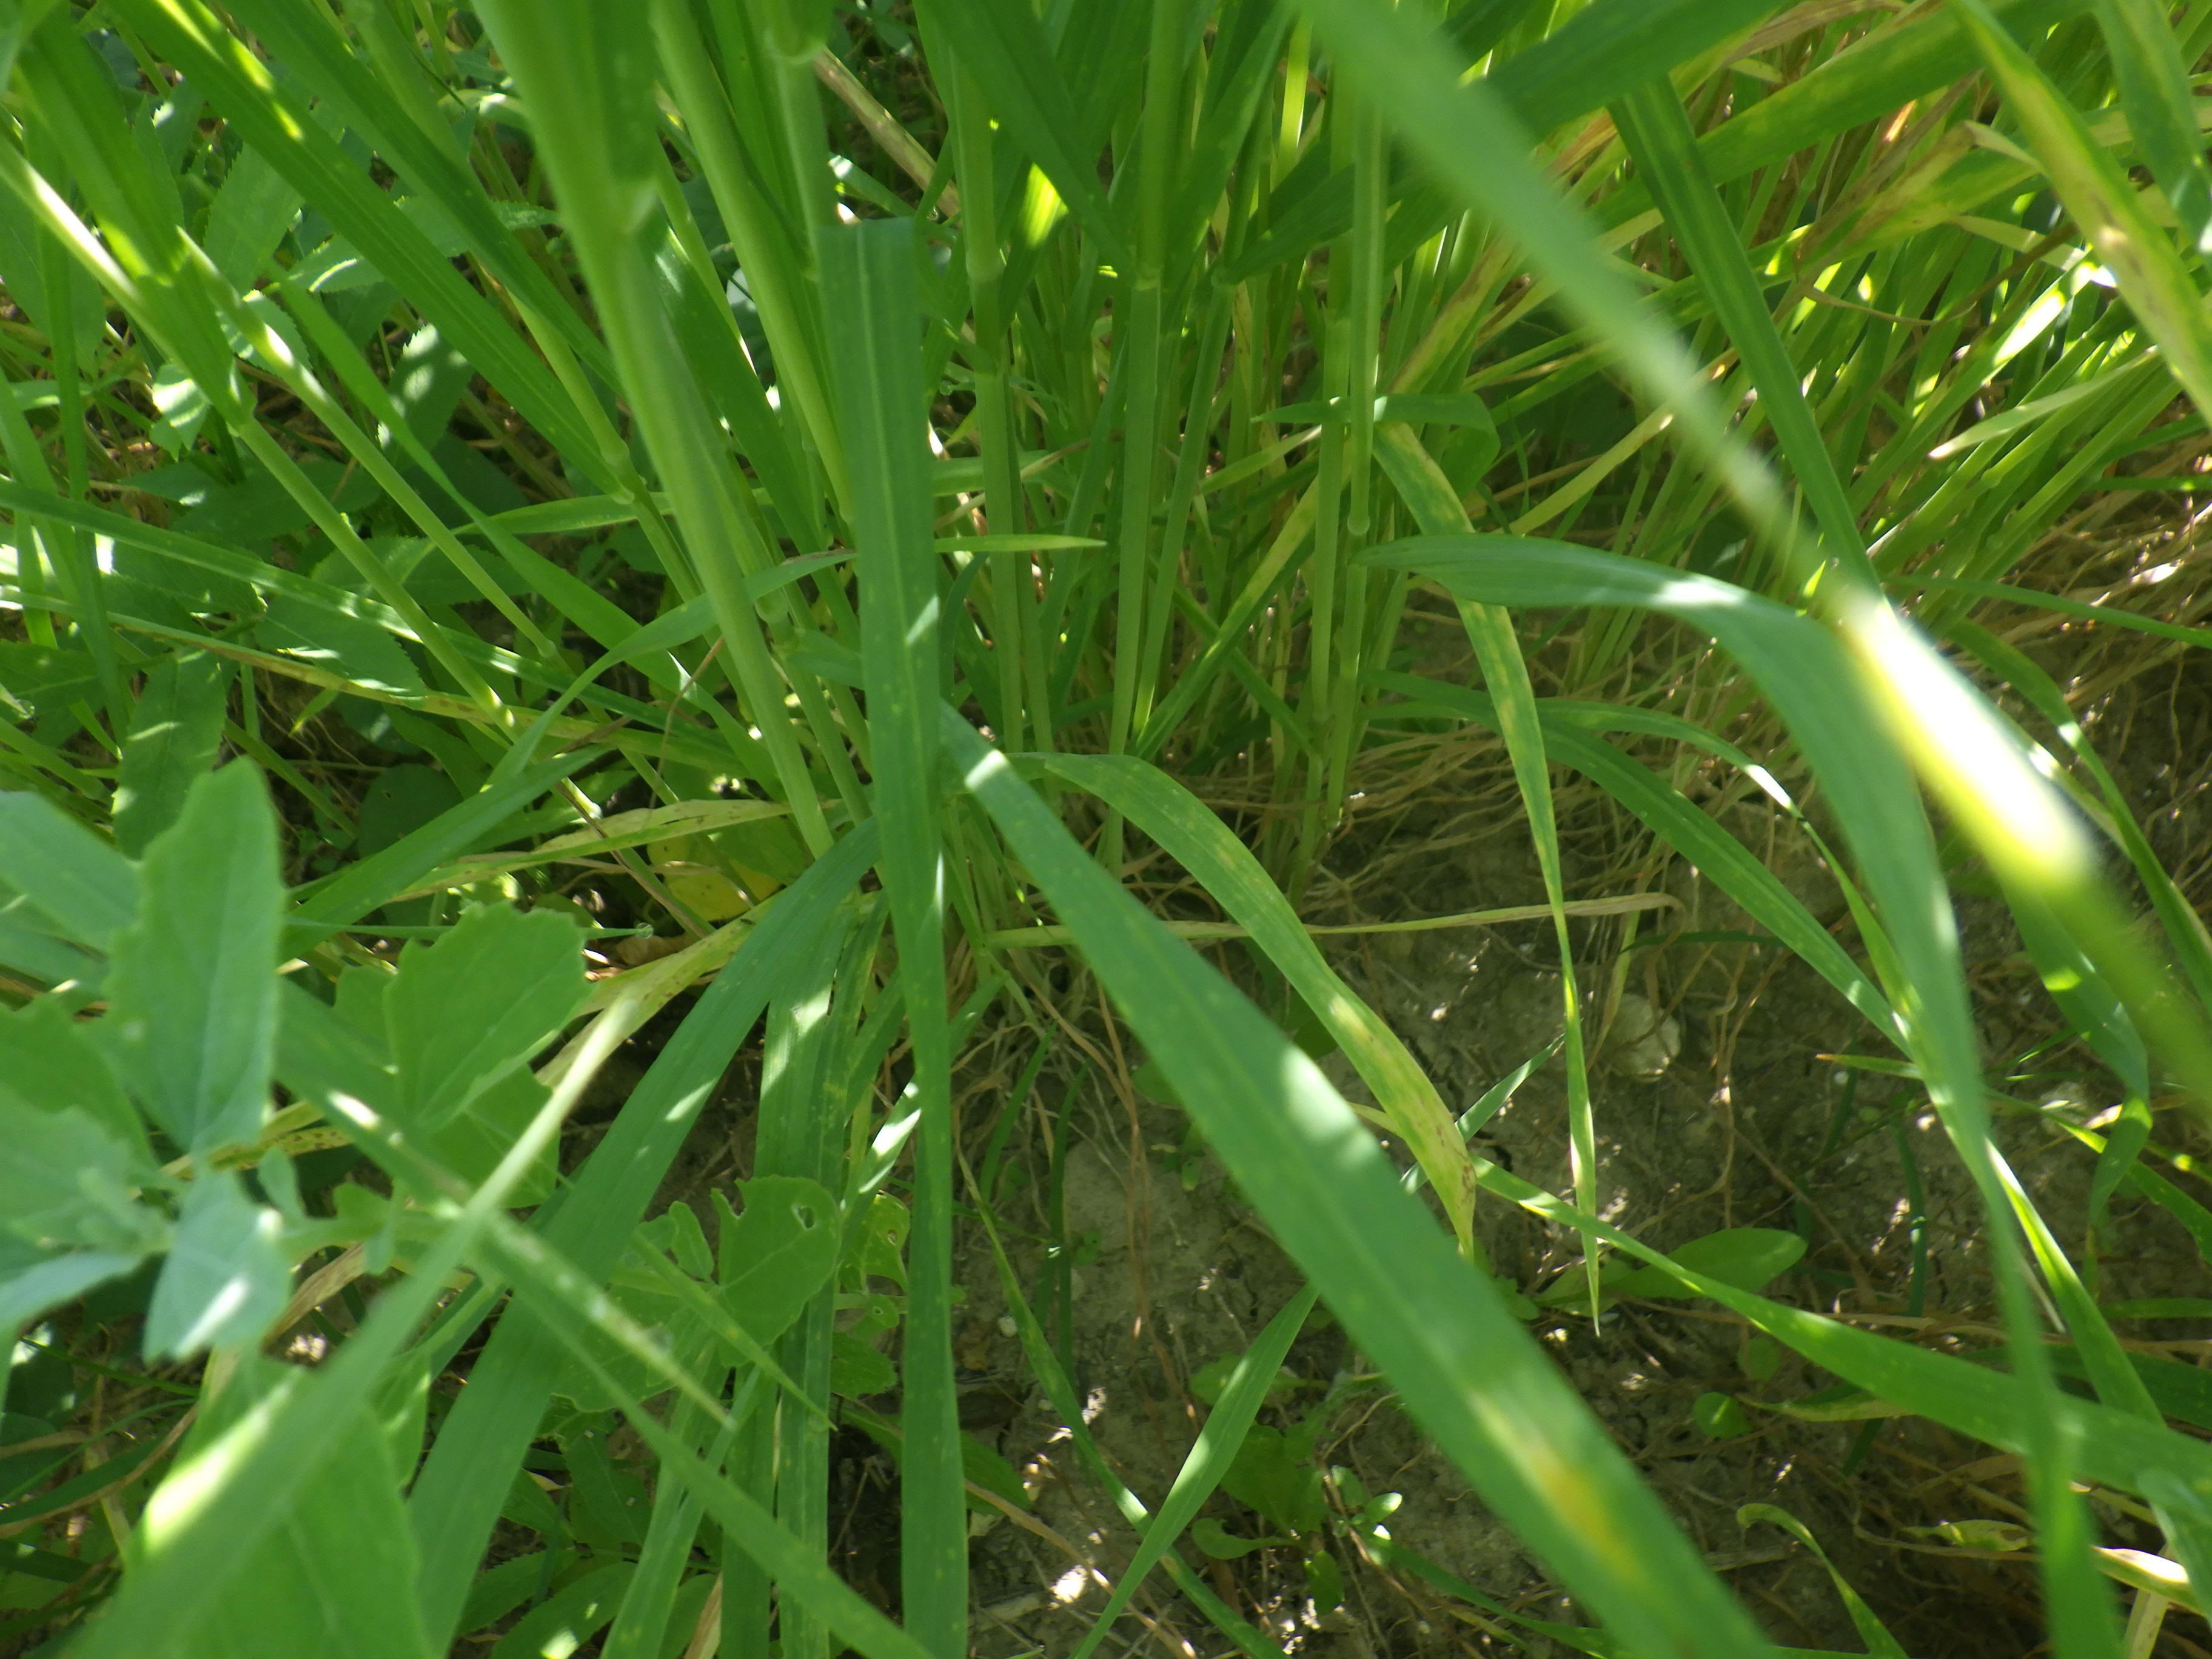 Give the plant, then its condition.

emmer, septoria, weeds
